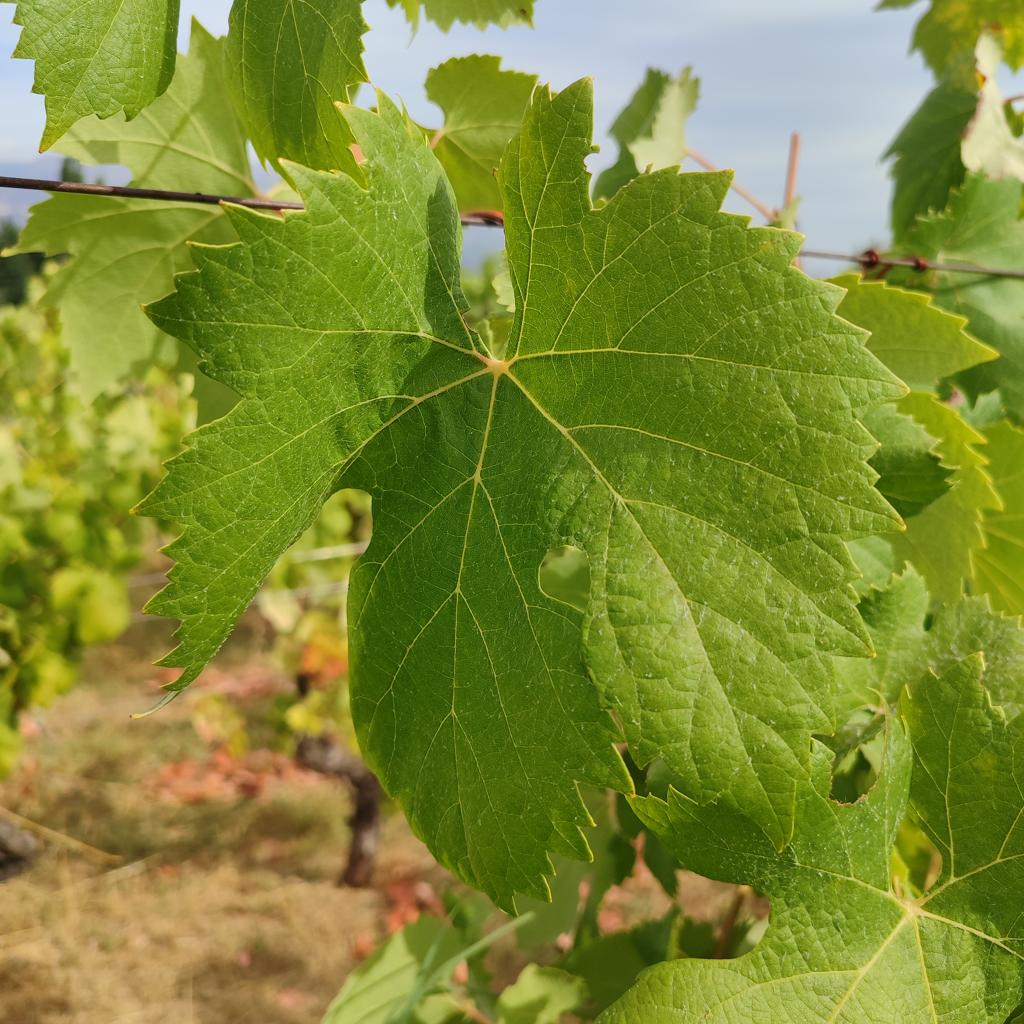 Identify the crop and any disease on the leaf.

grapevine, healthy
